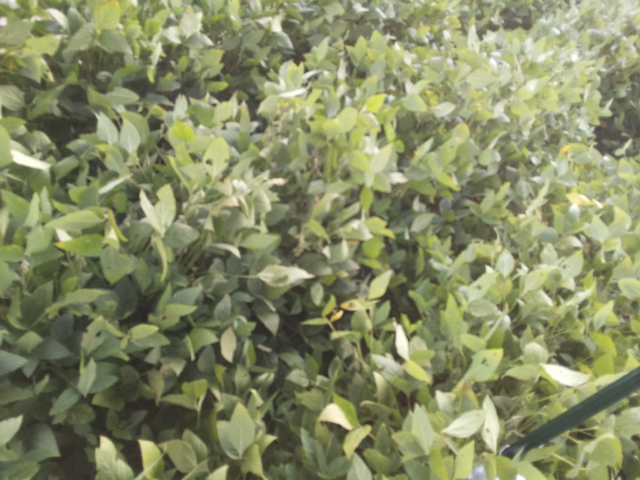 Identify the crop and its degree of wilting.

soybean, leaflets folding inward at secondary pulvinus with no turgor loss in leaflets or petioles
